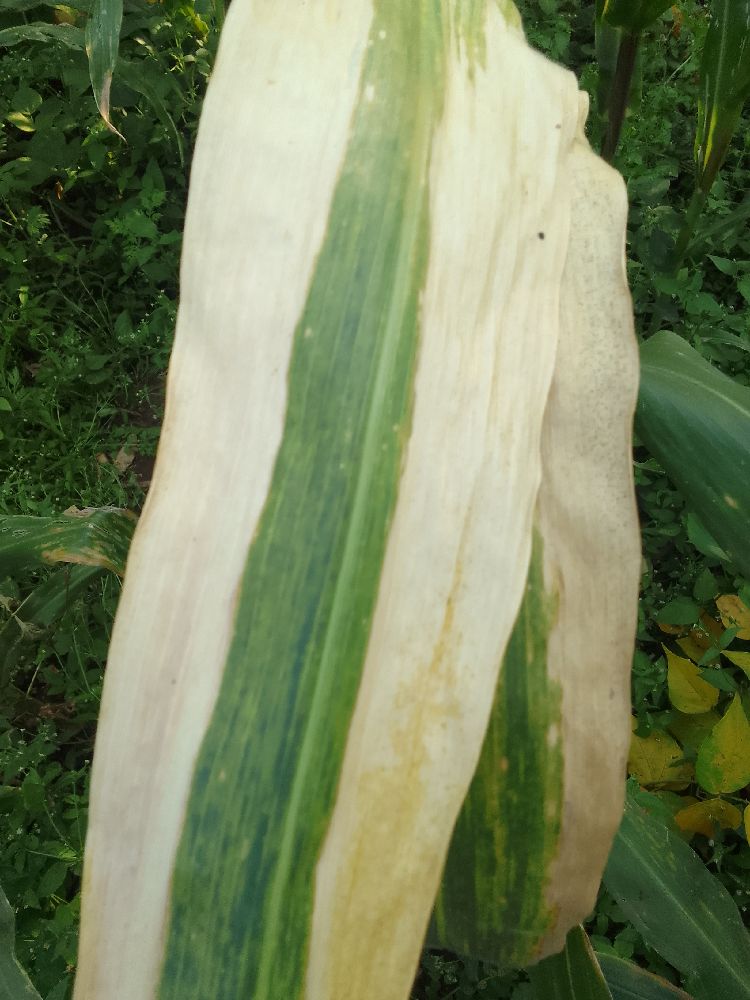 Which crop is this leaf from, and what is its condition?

maize, maize lethal necrosis
